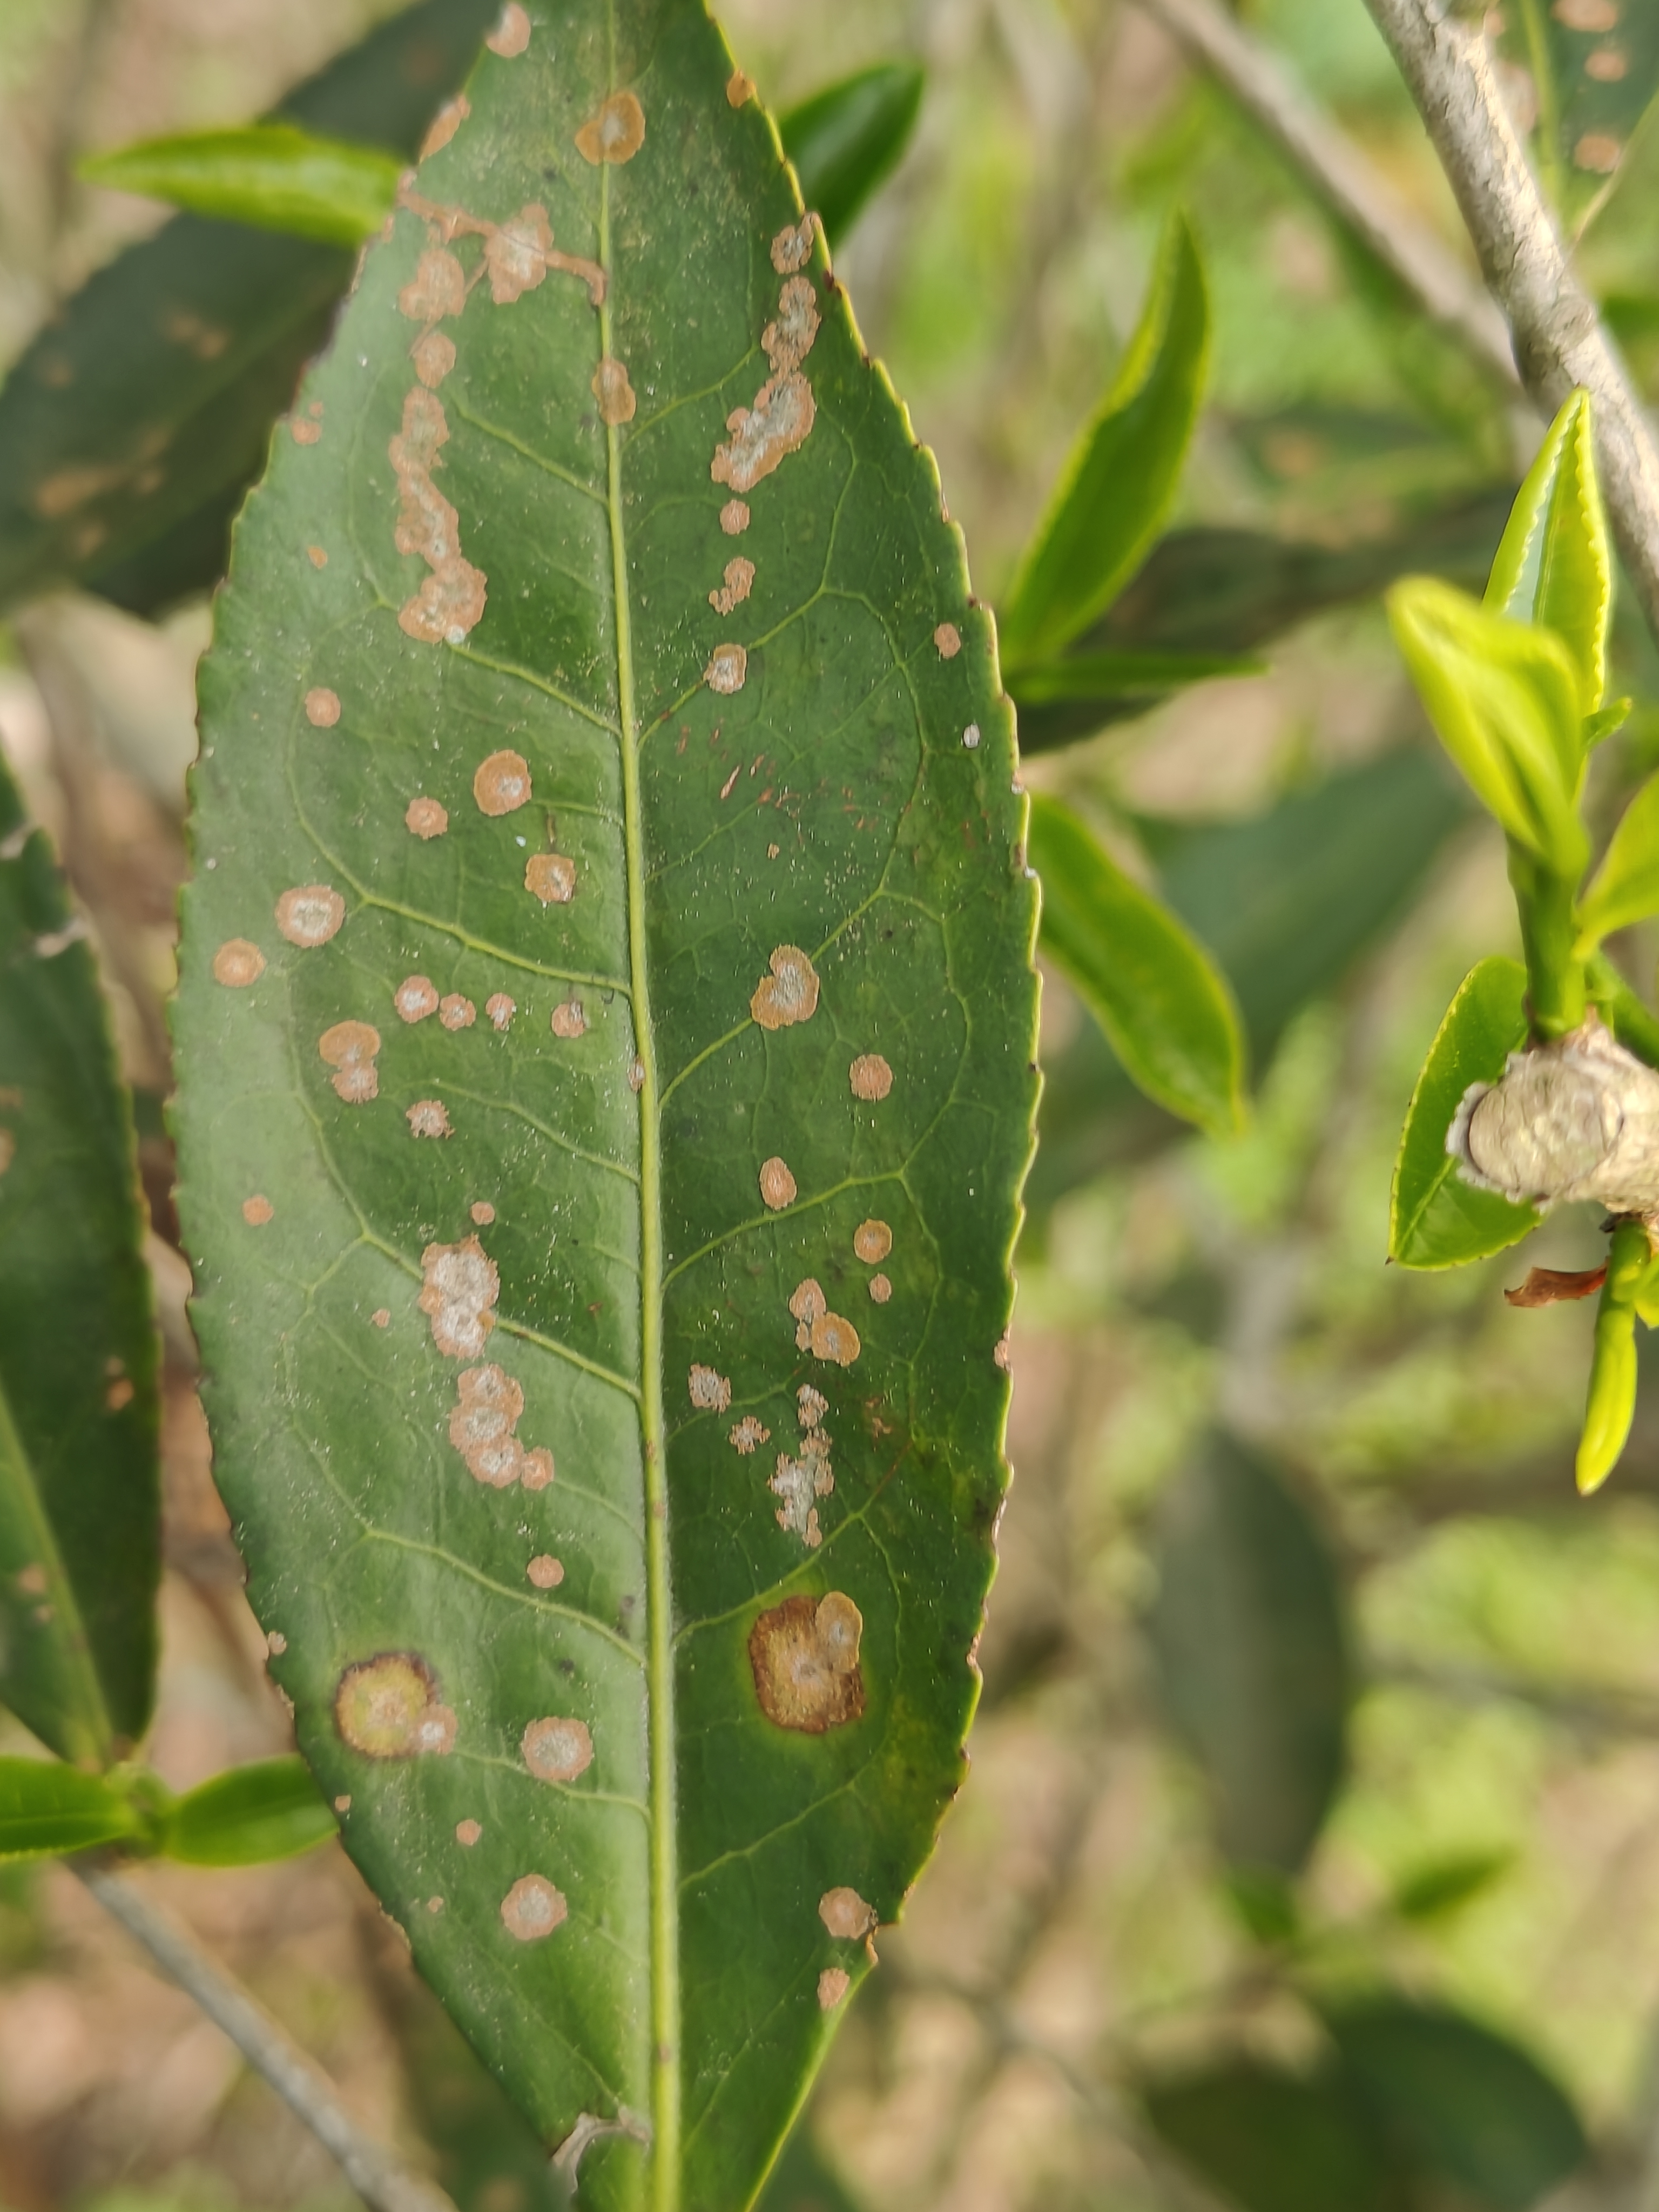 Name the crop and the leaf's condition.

tea, red rust
